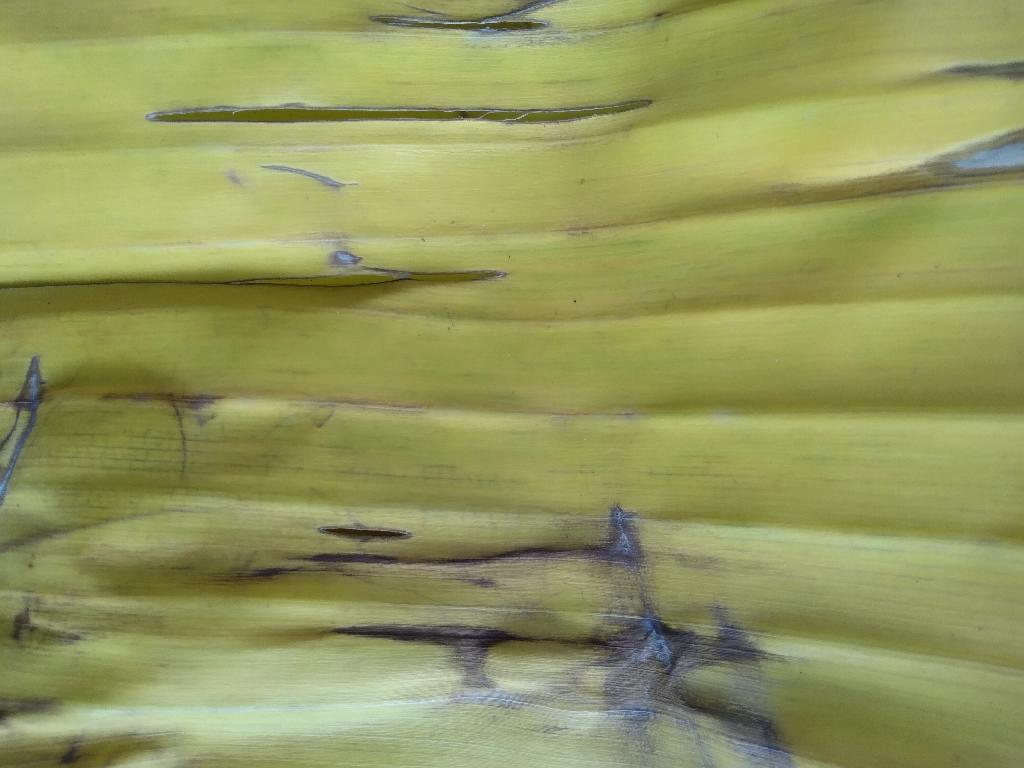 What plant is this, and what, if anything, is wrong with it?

banana, fusarium wilt race 1
